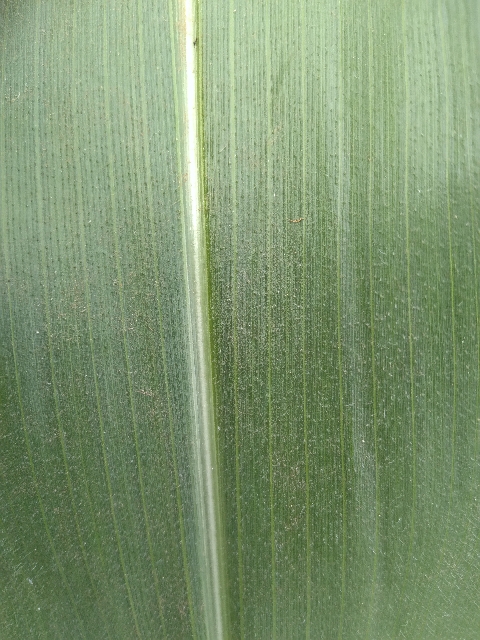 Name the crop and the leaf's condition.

maize, healthy
